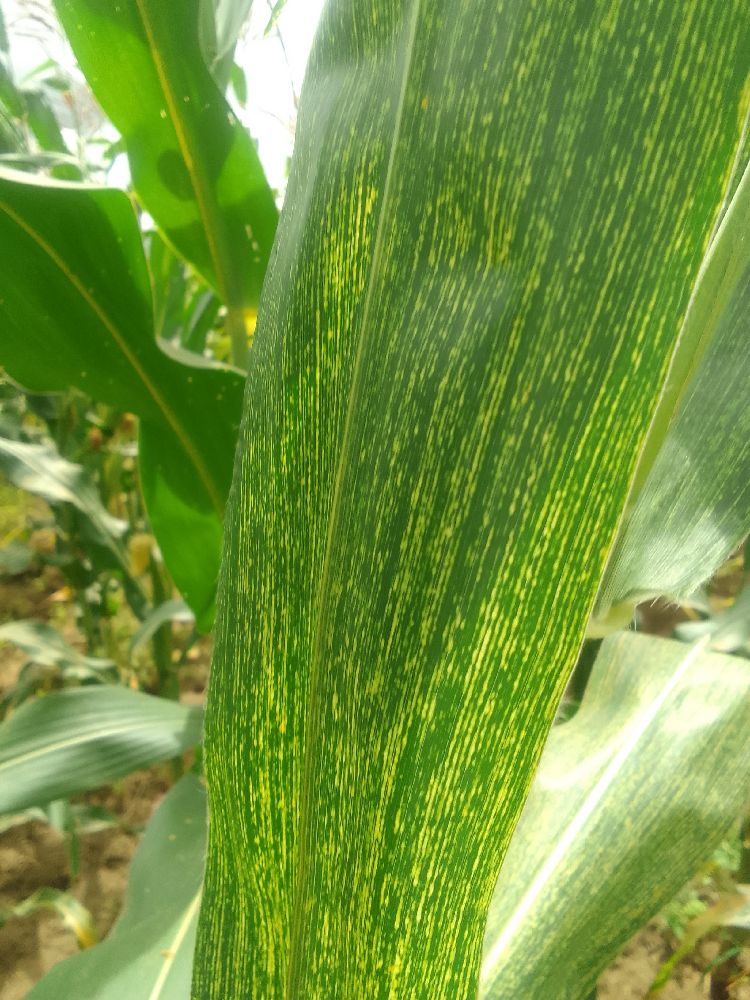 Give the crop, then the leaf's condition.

maize, maize streak virus
